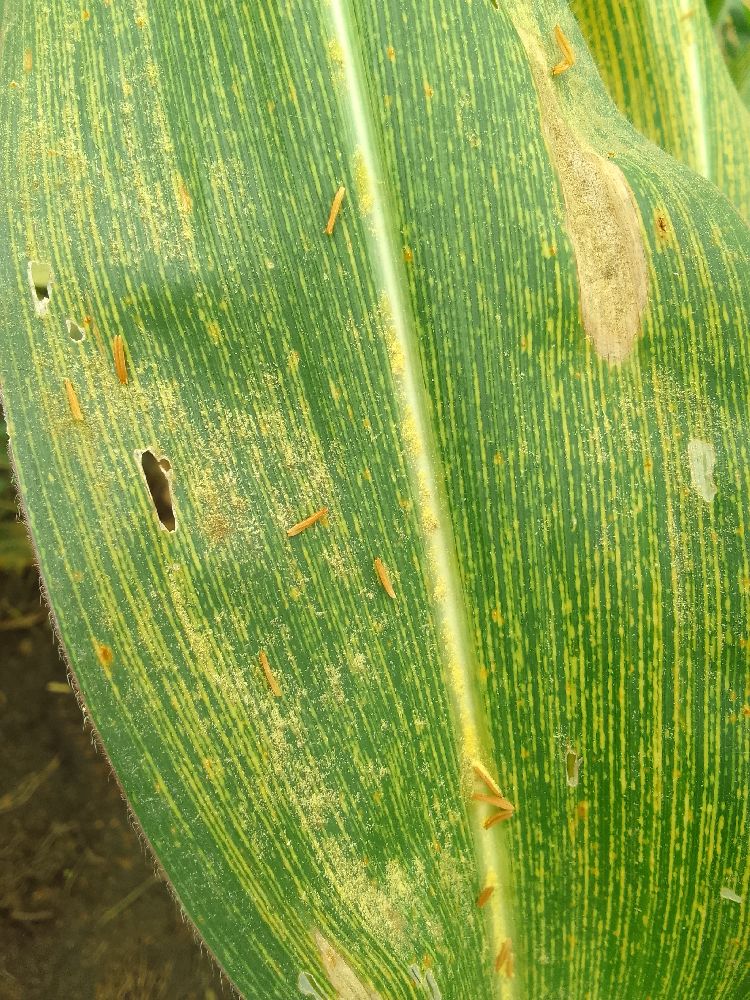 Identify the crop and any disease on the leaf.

maize, maize streak virus
